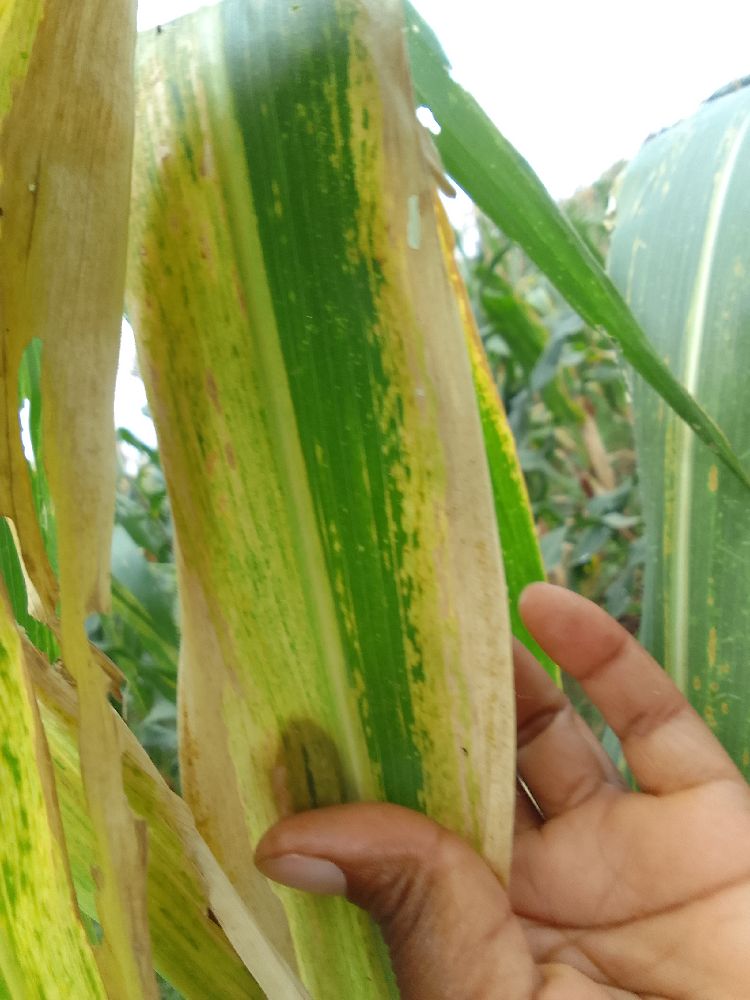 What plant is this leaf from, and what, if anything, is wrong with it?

maize, maize lethal necrosis
